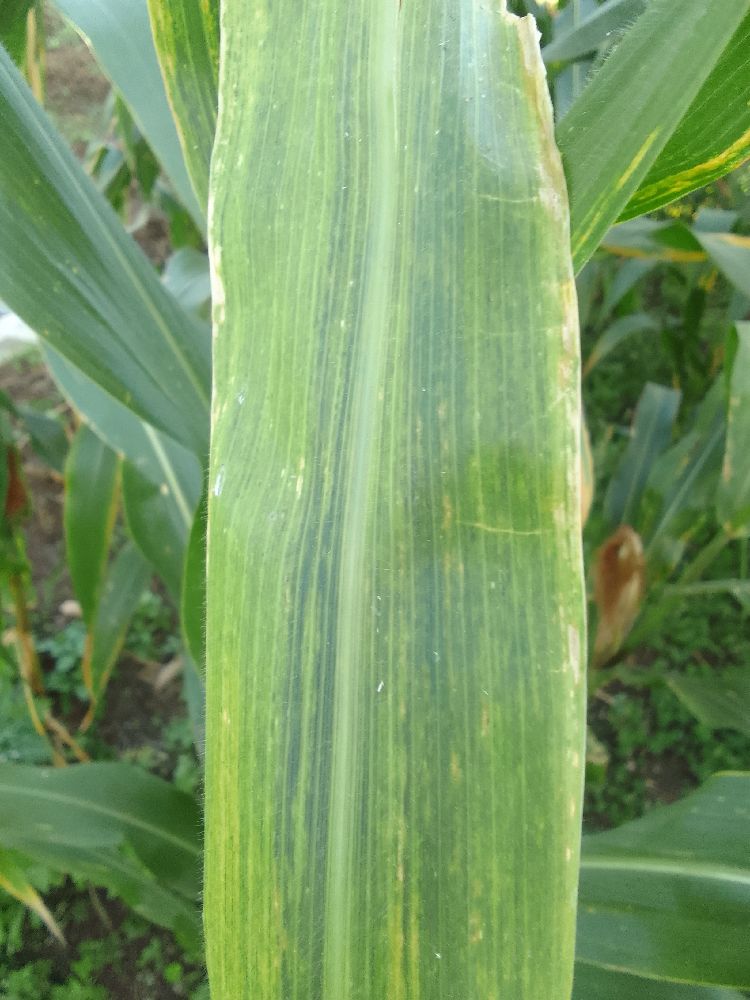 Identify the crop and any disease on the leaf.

maize, maize lethal necrosis
